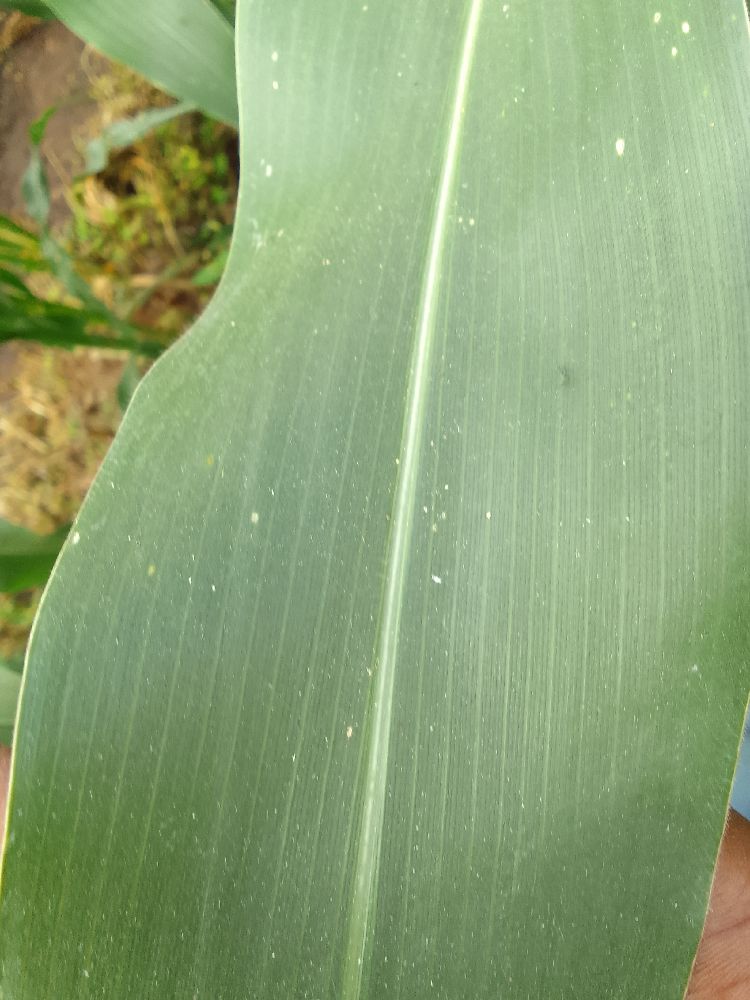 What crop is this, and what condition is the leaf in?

maize, healthy
